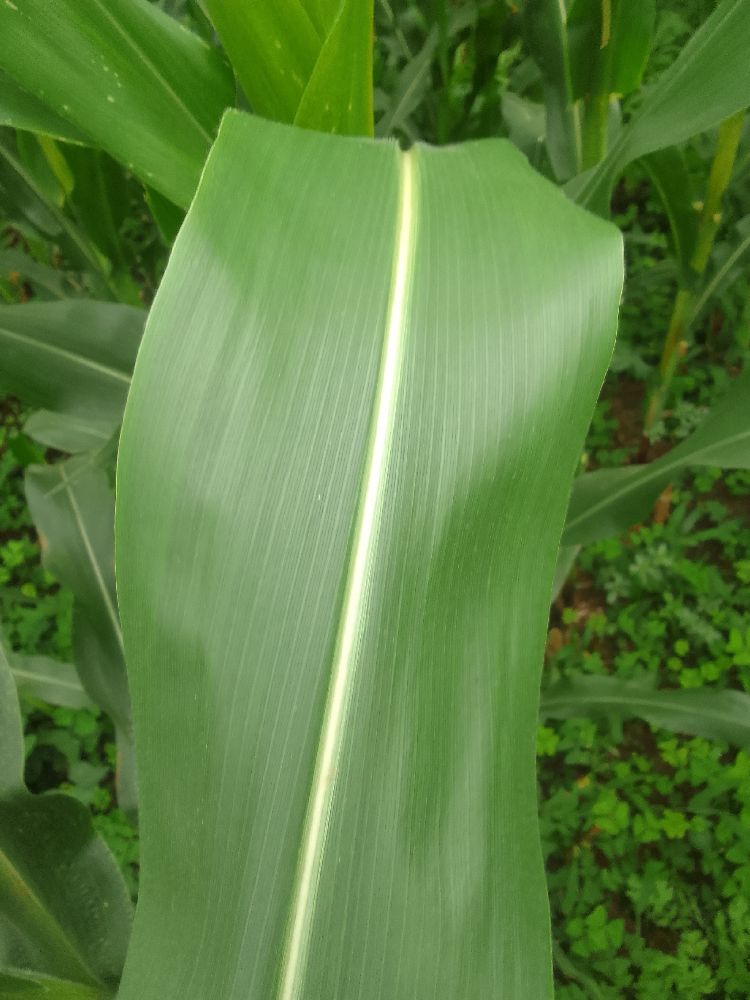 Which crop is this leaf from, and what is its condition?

maize, healthy
